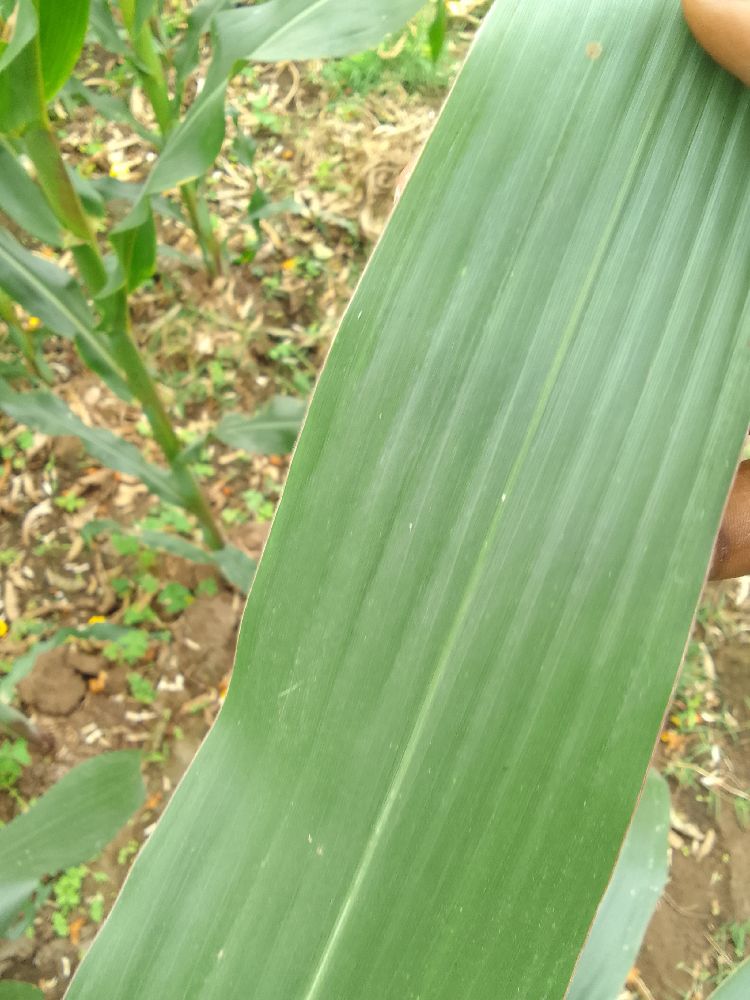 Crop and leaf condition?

maize, healthy
